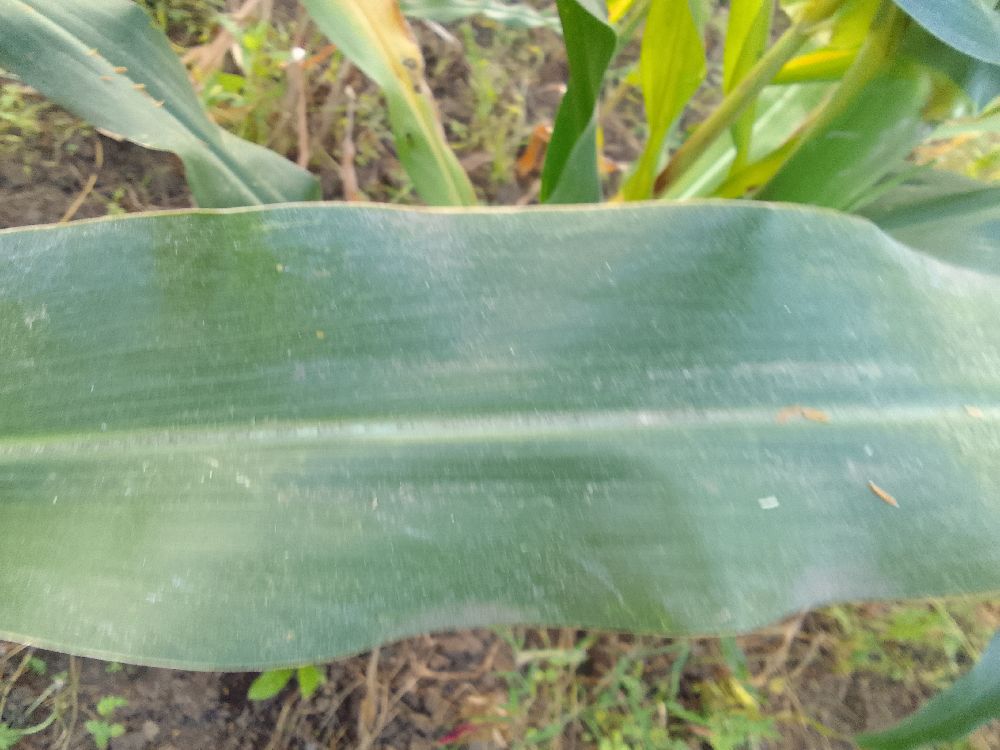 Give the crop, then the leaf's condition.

maize, healthy
